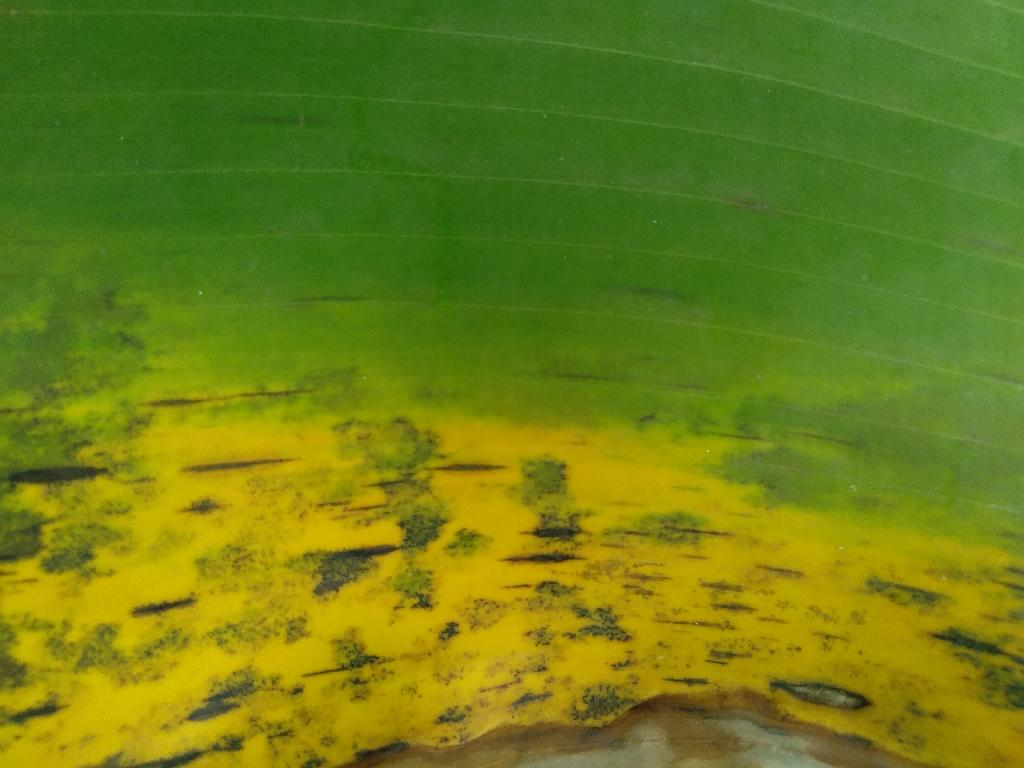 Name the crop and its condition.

banana, black sigatoka
